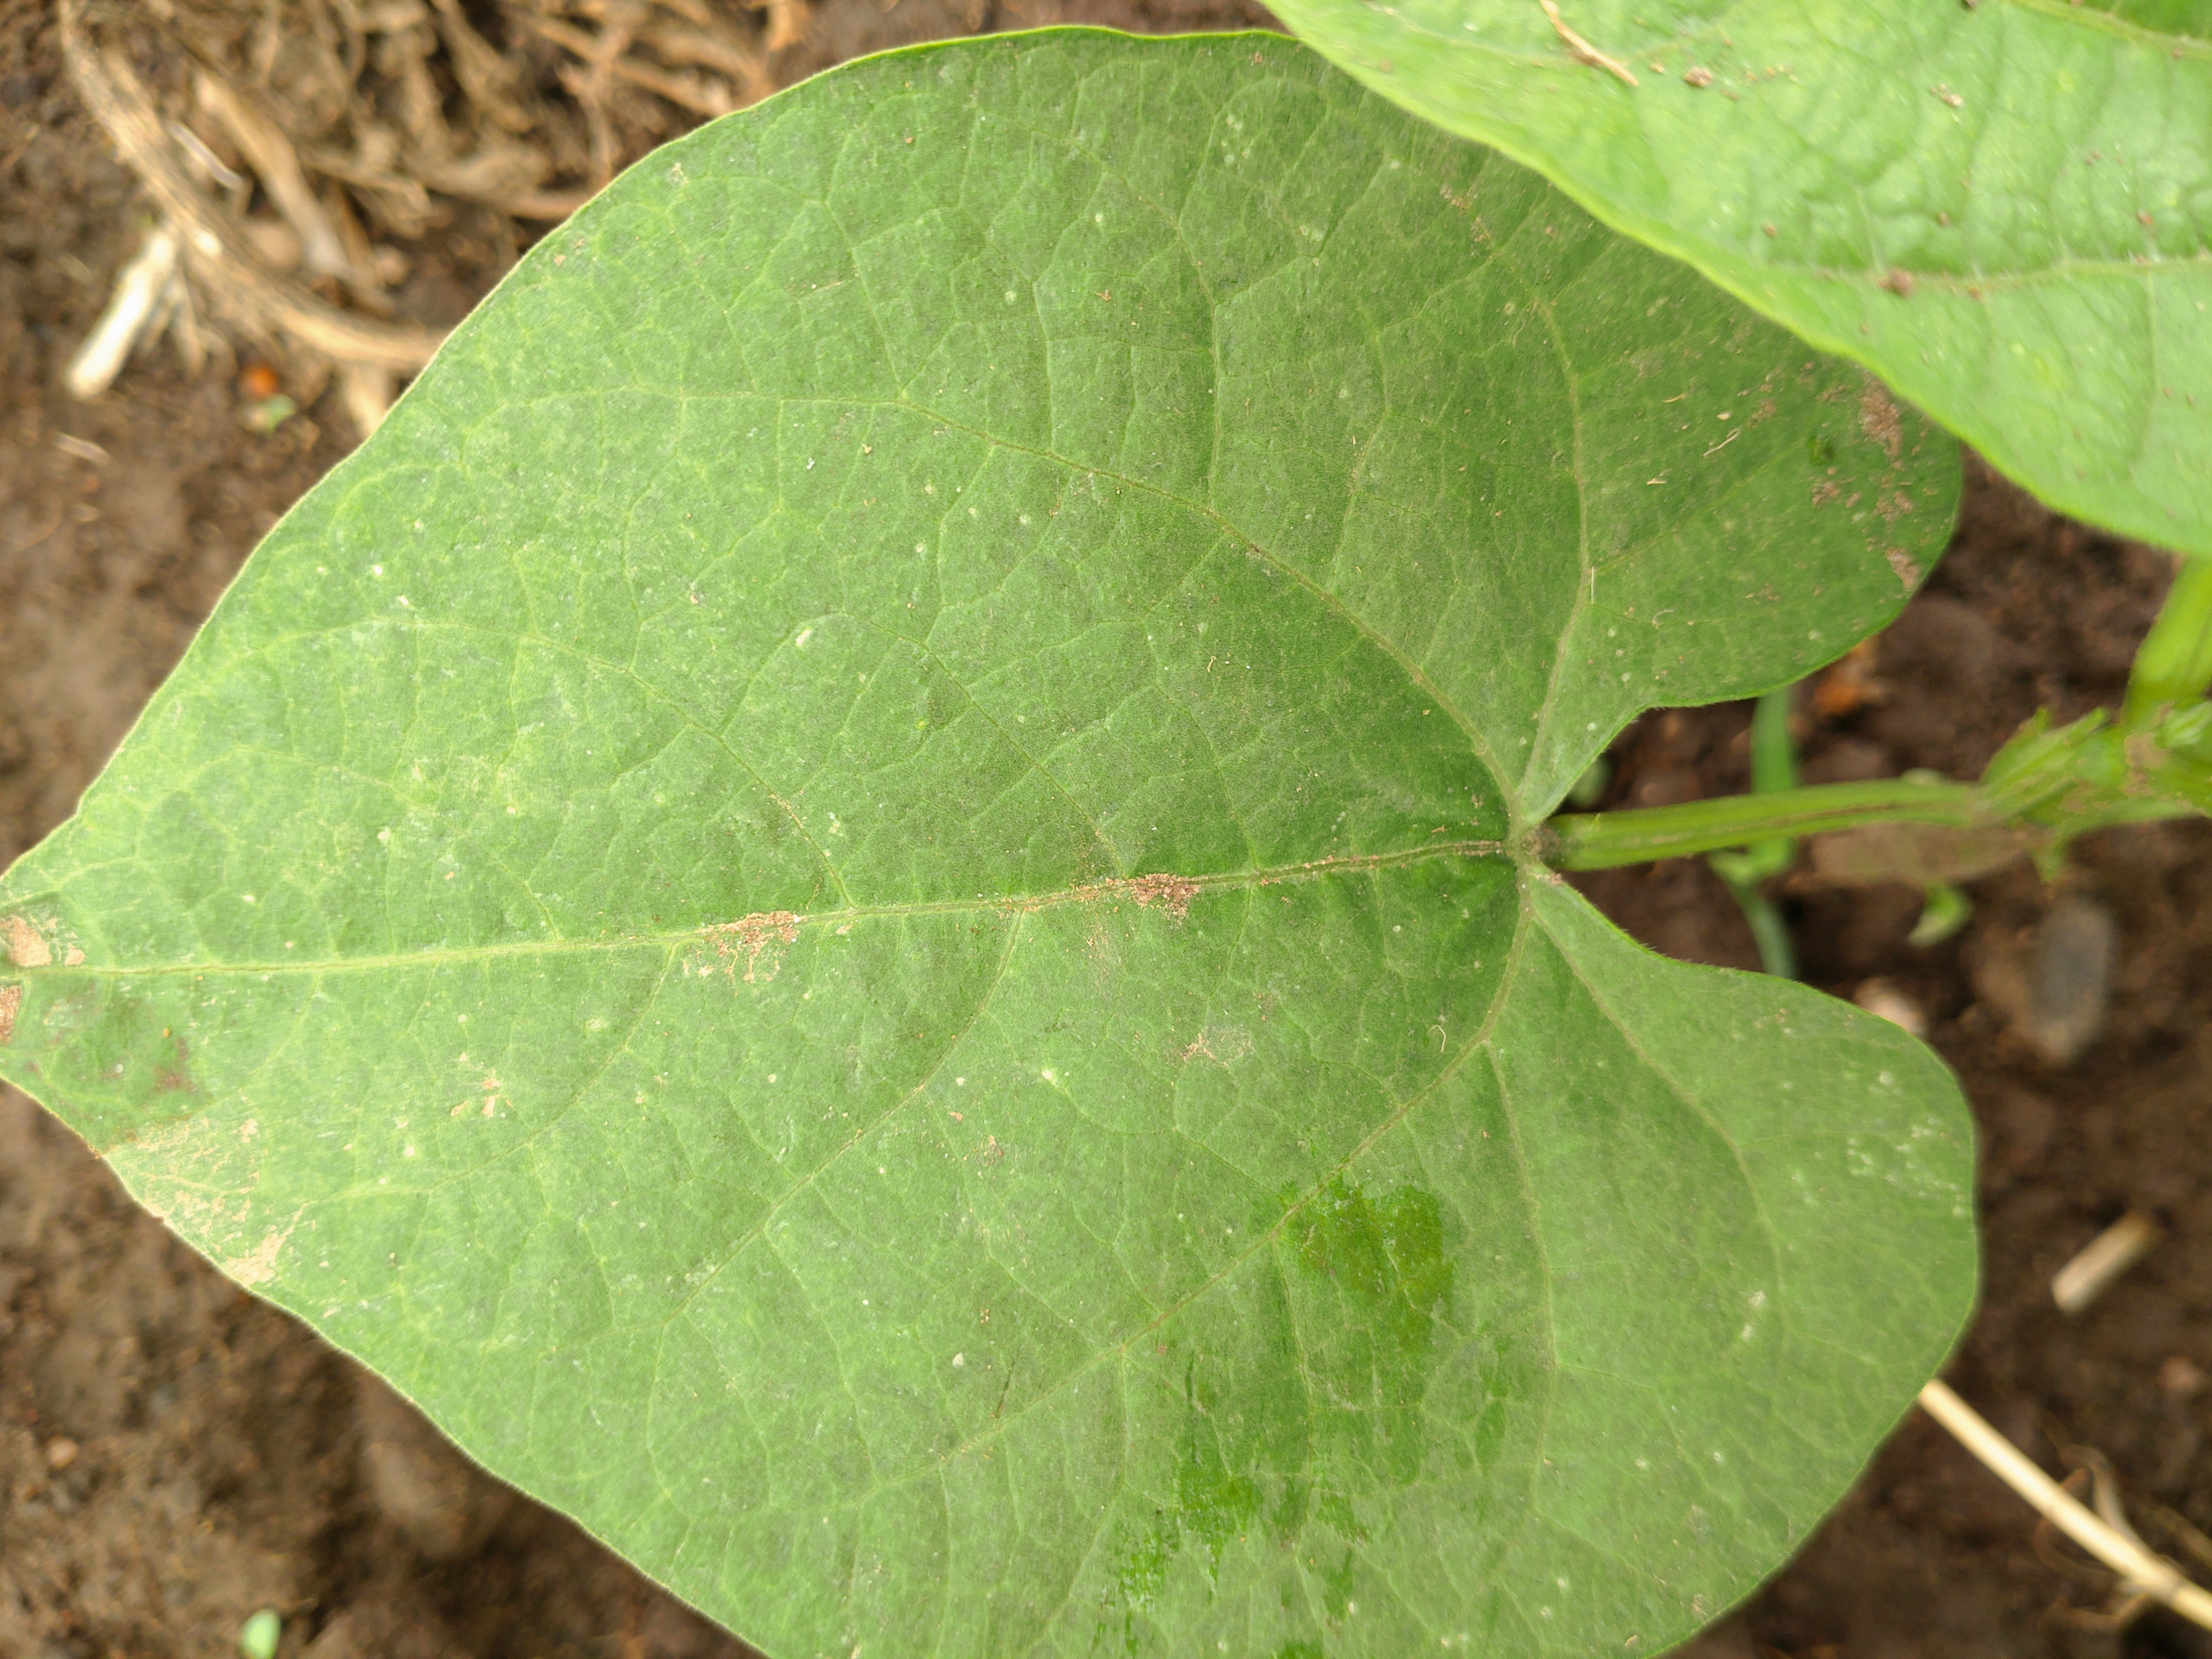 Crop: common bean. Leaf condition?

healthy
